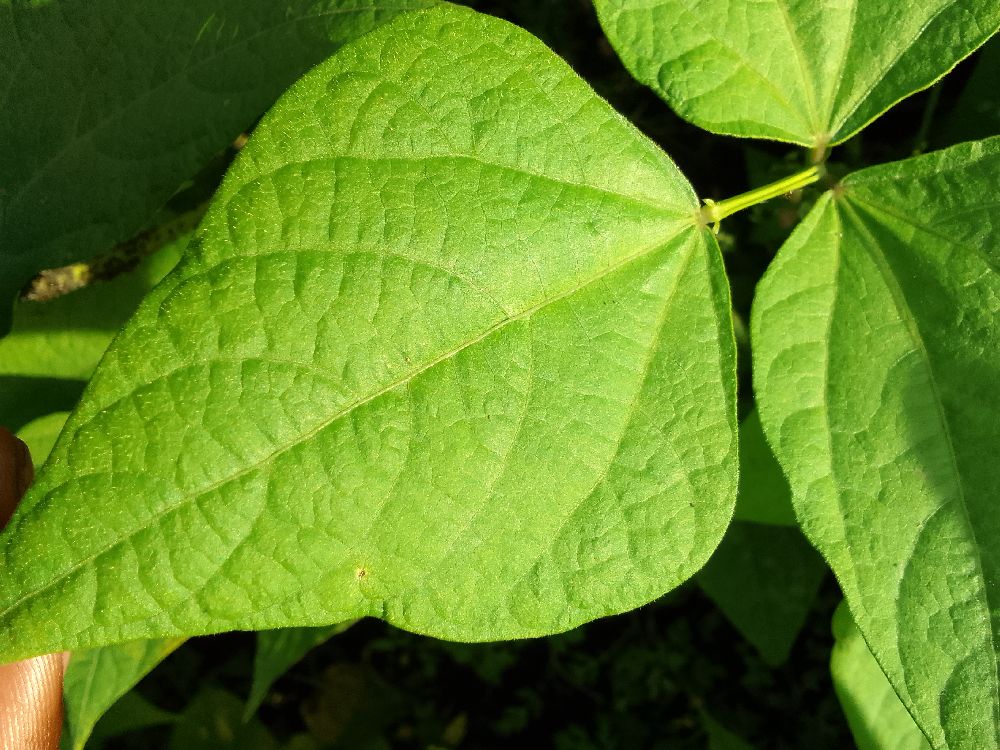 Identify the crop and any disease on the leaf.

common bean, healthy
